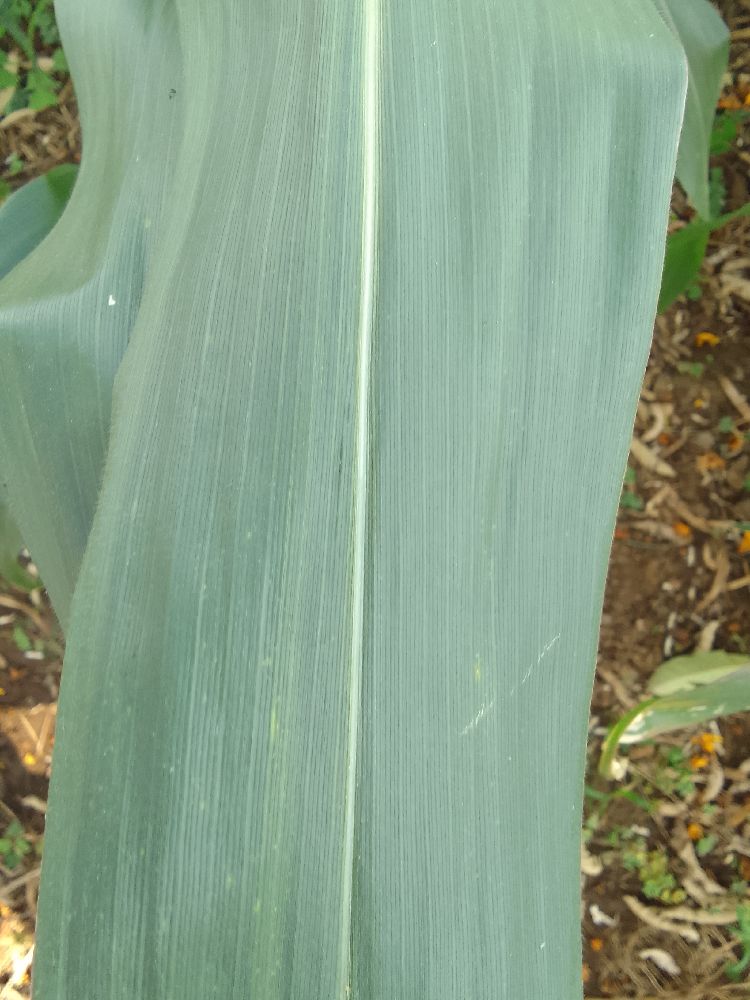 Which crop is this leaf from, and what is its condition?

maize, healthy
